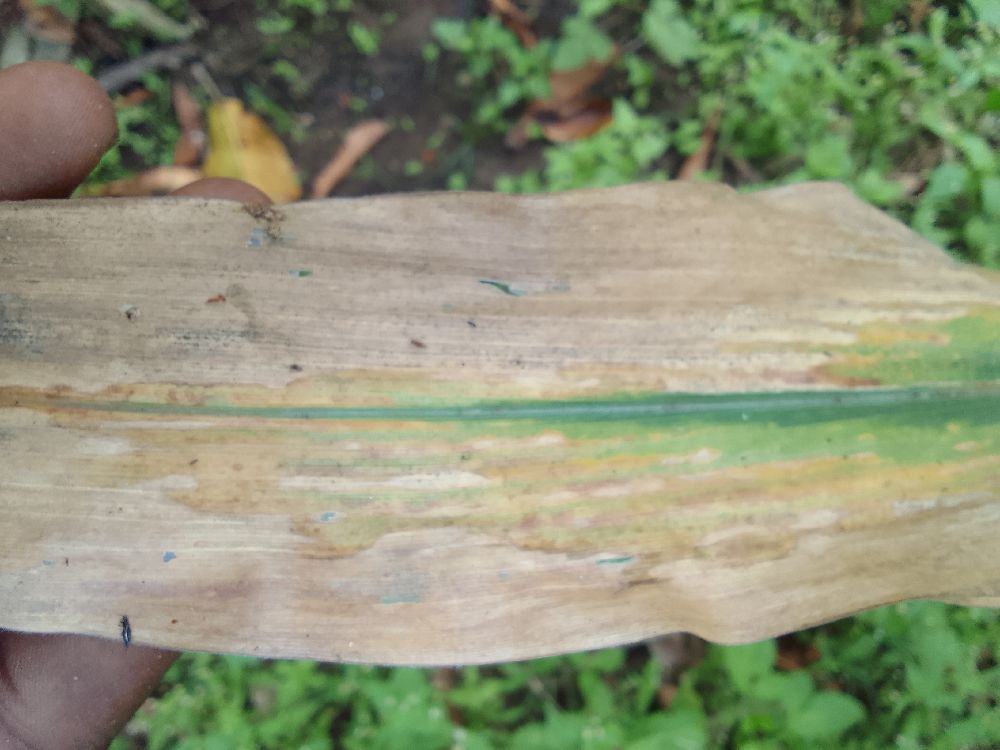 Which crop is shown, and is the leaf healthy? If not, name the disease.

maize, maize lethal necrosis
